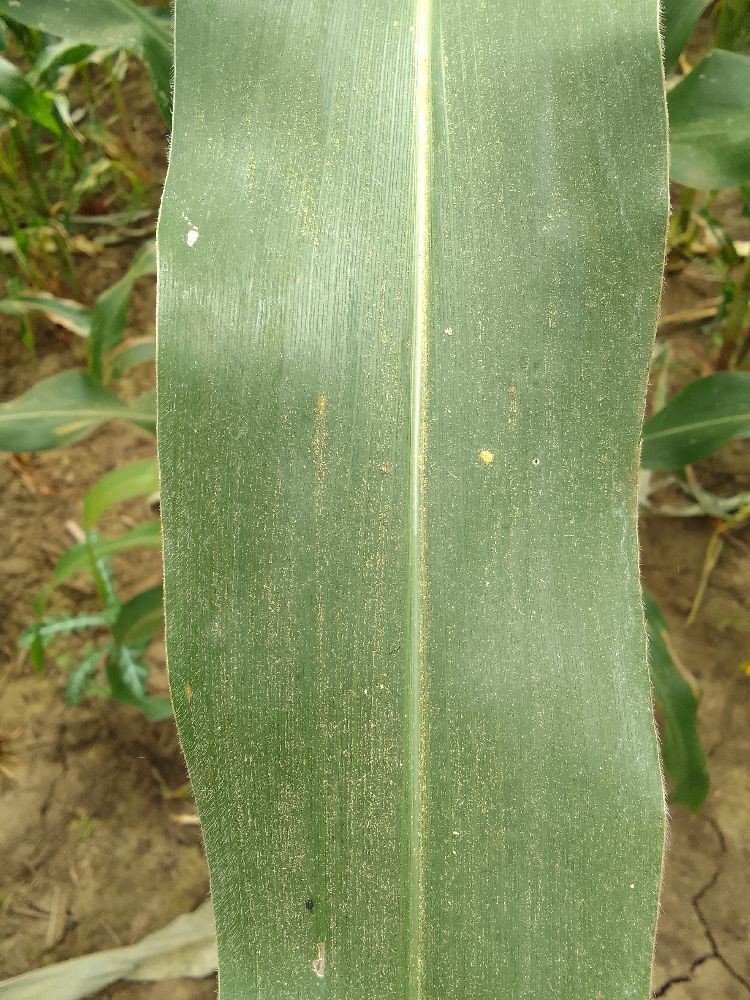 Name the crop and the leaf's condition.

maize, healthy
